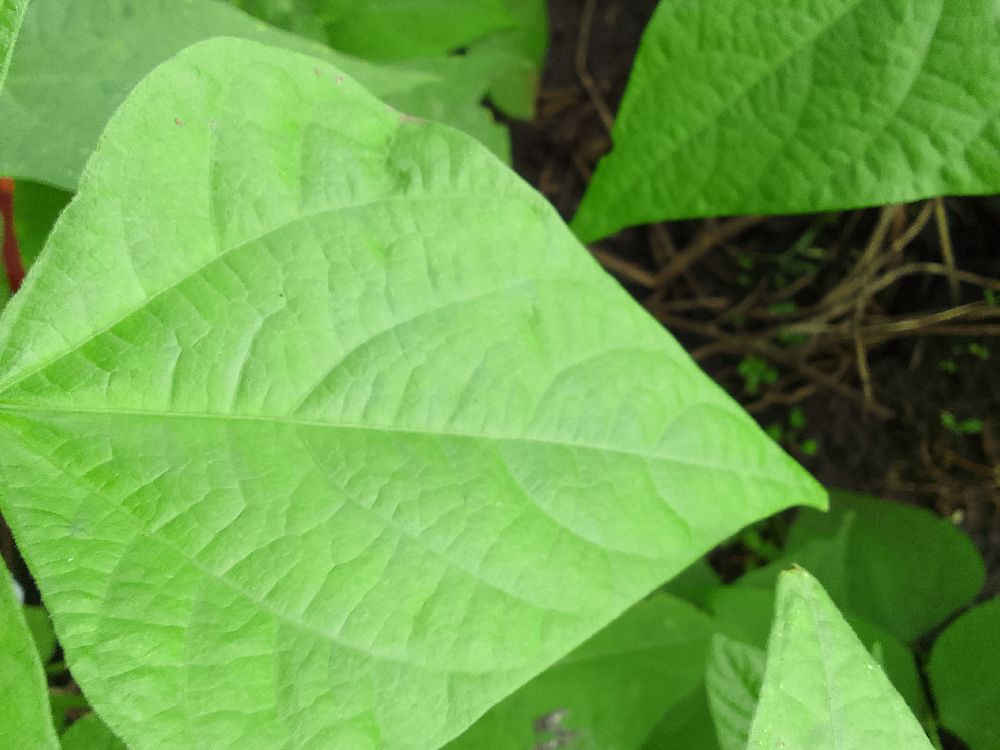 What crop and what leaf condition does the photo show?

common bean, healthy
